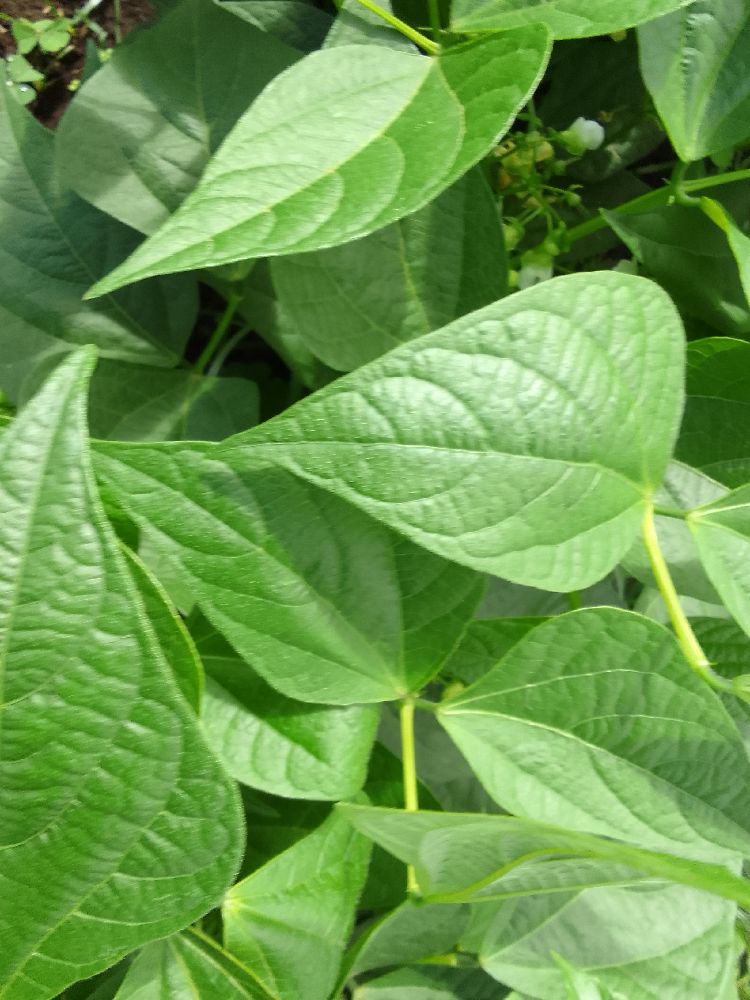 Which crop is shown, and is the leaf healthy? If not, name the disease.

common bean, healthy
